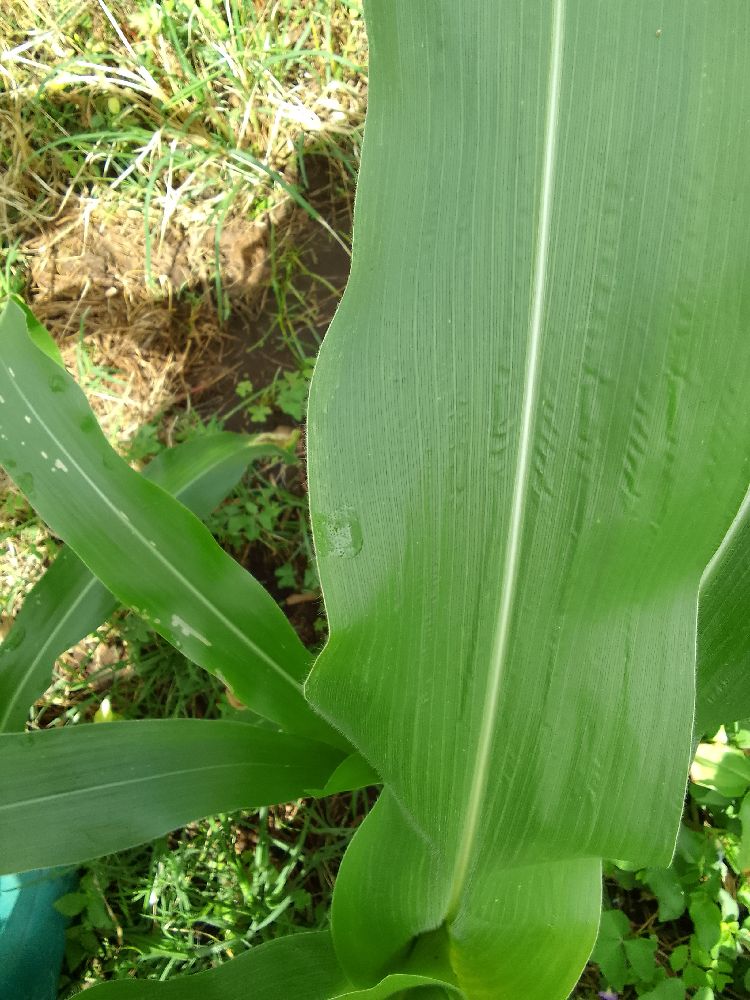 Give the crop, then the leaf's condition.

maize, healthy
